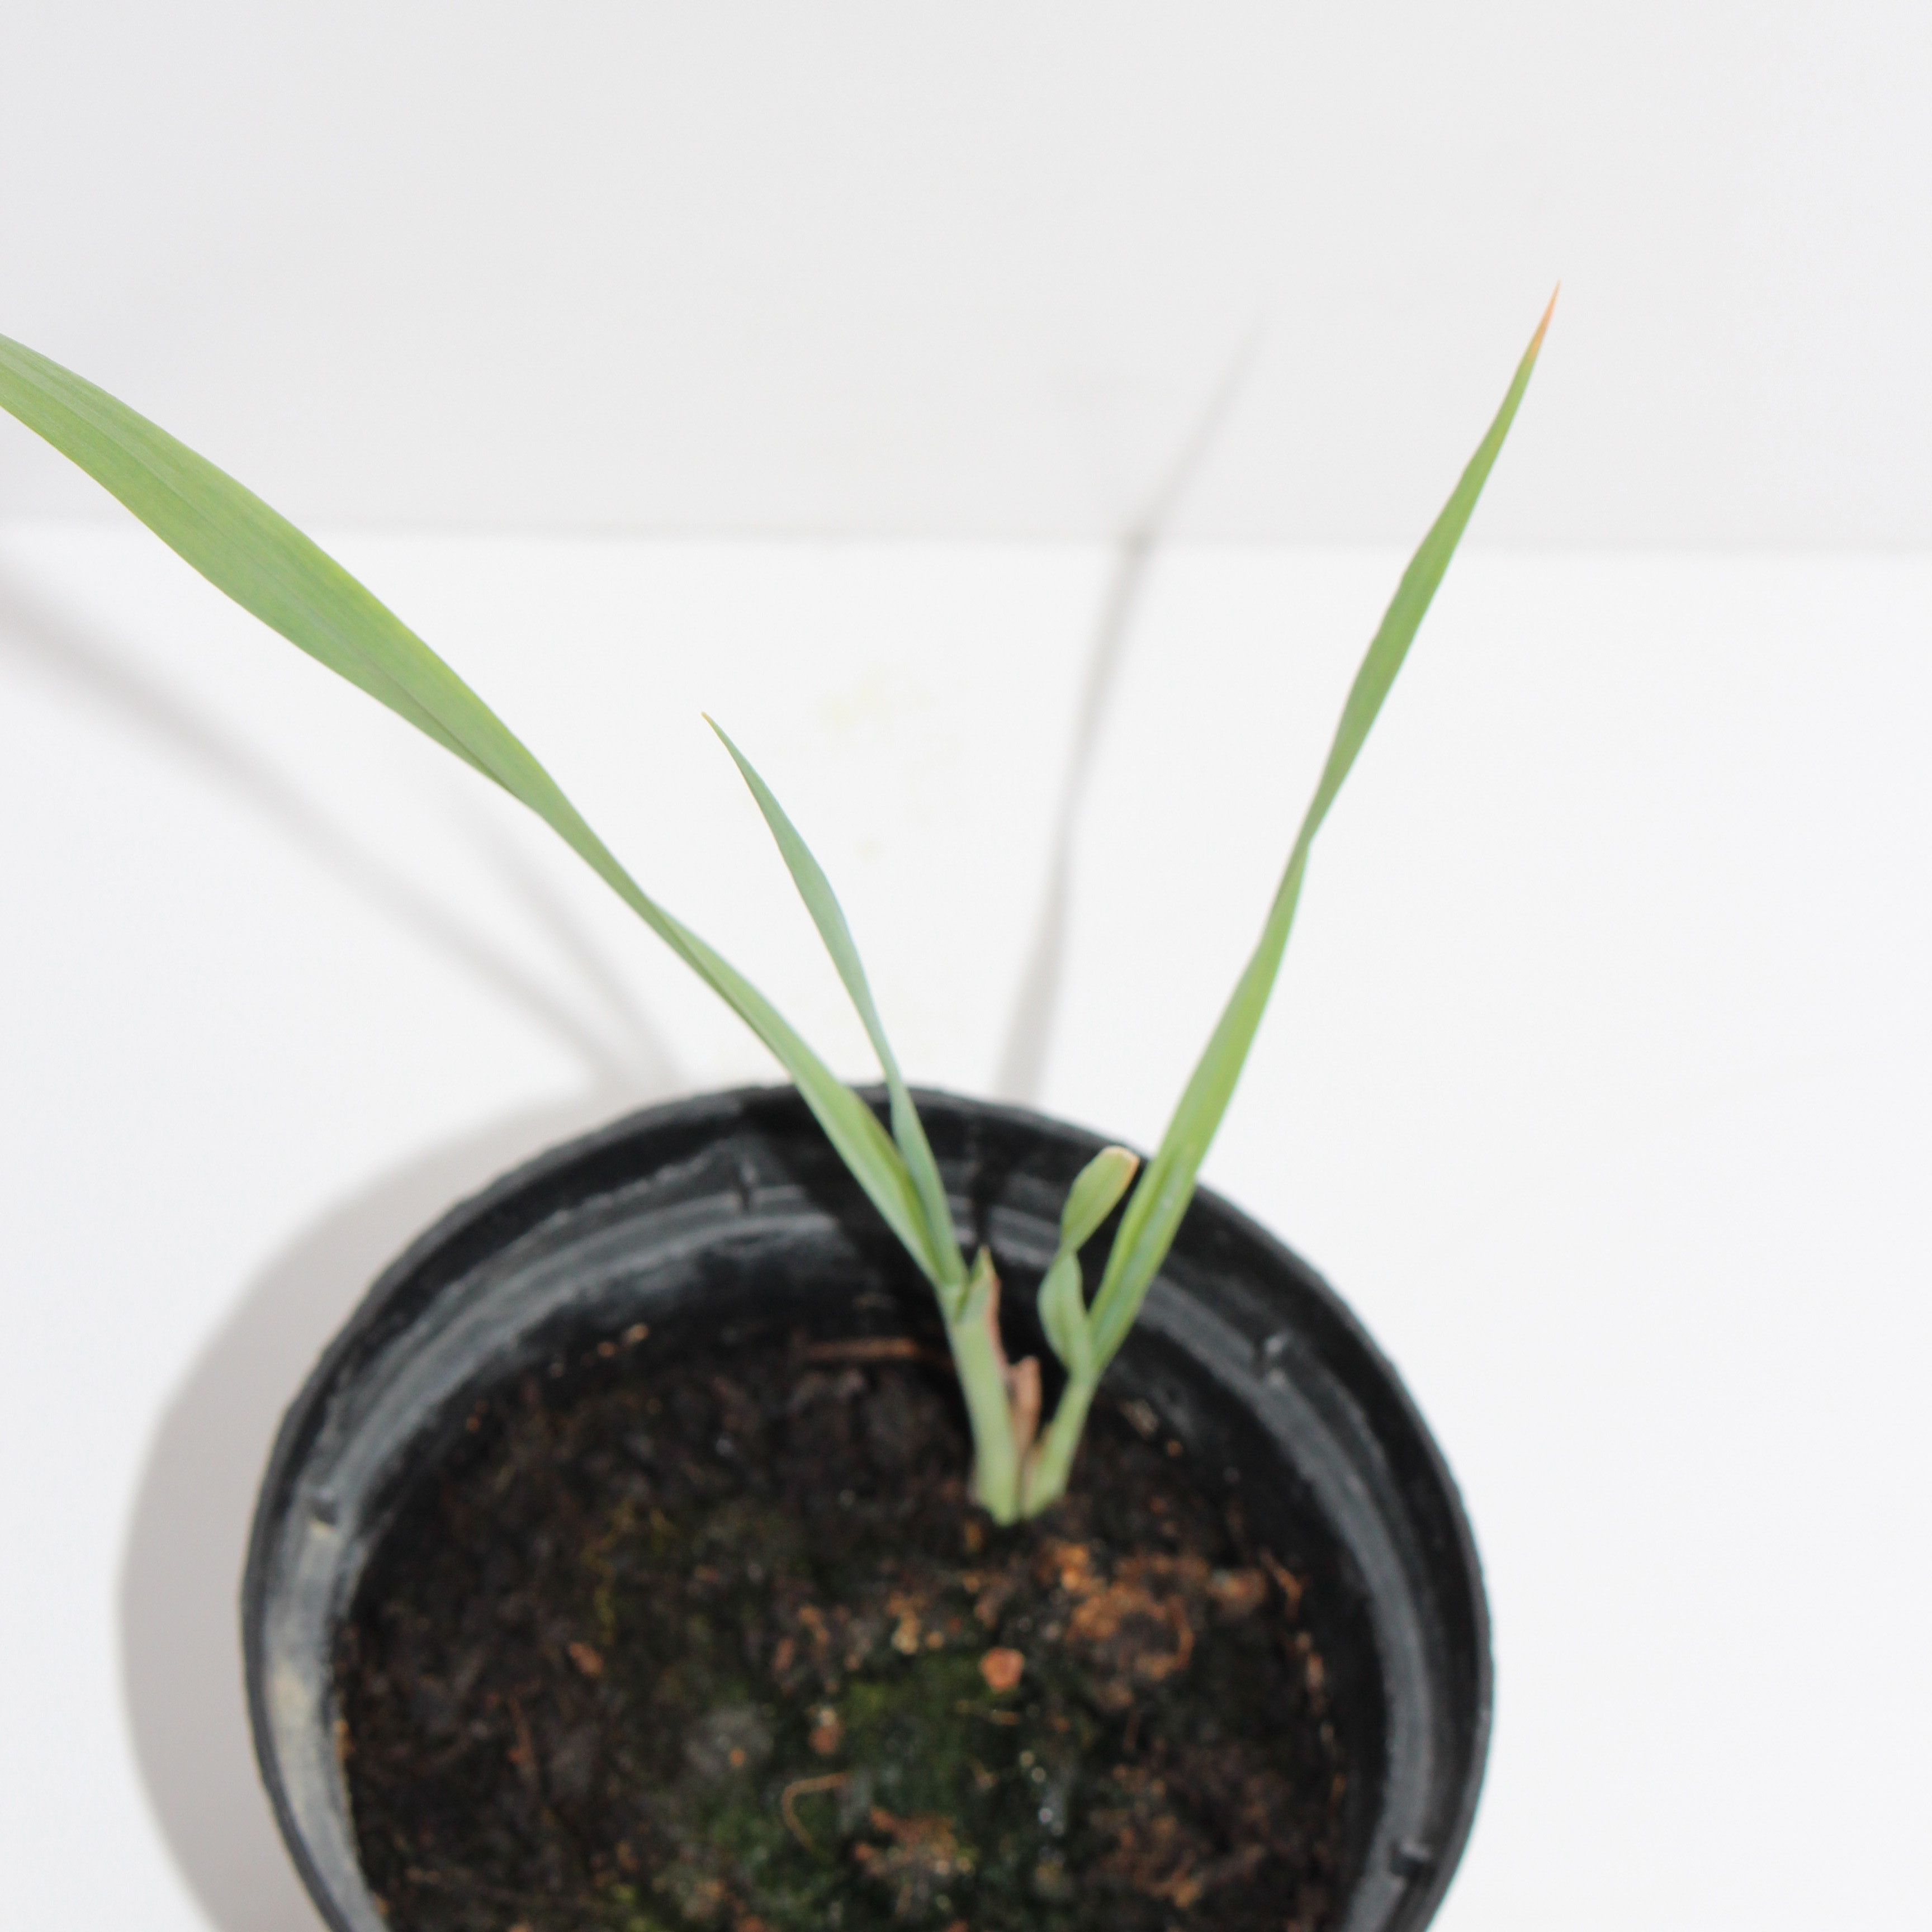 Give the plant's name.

Avena sterilis
